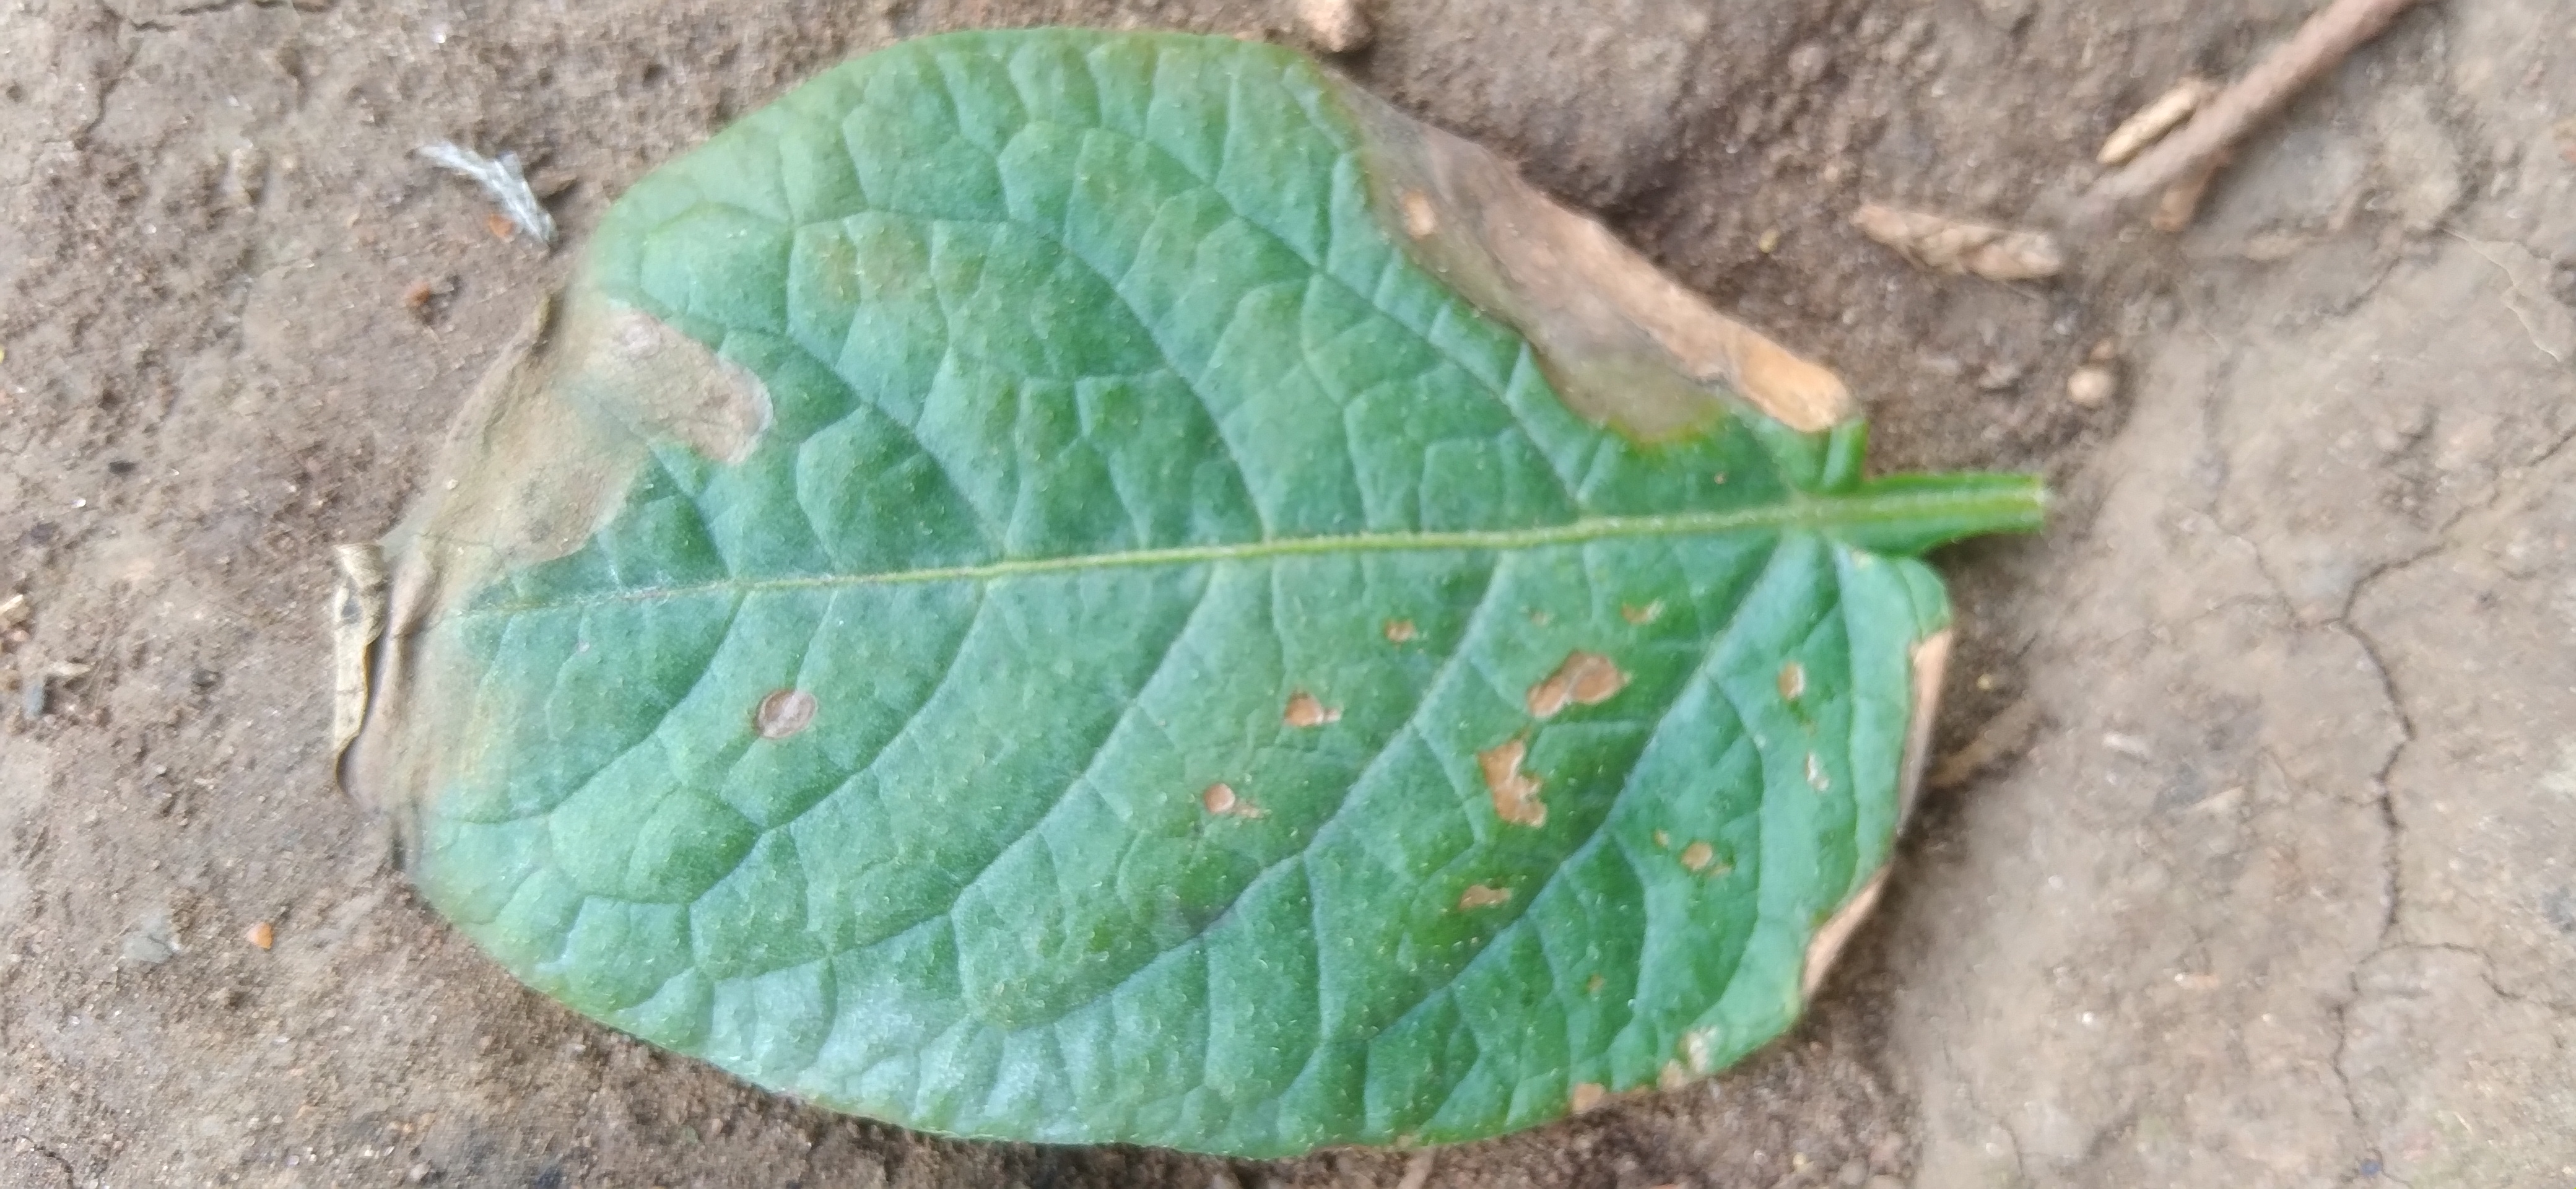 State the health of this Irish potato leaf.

early blight
